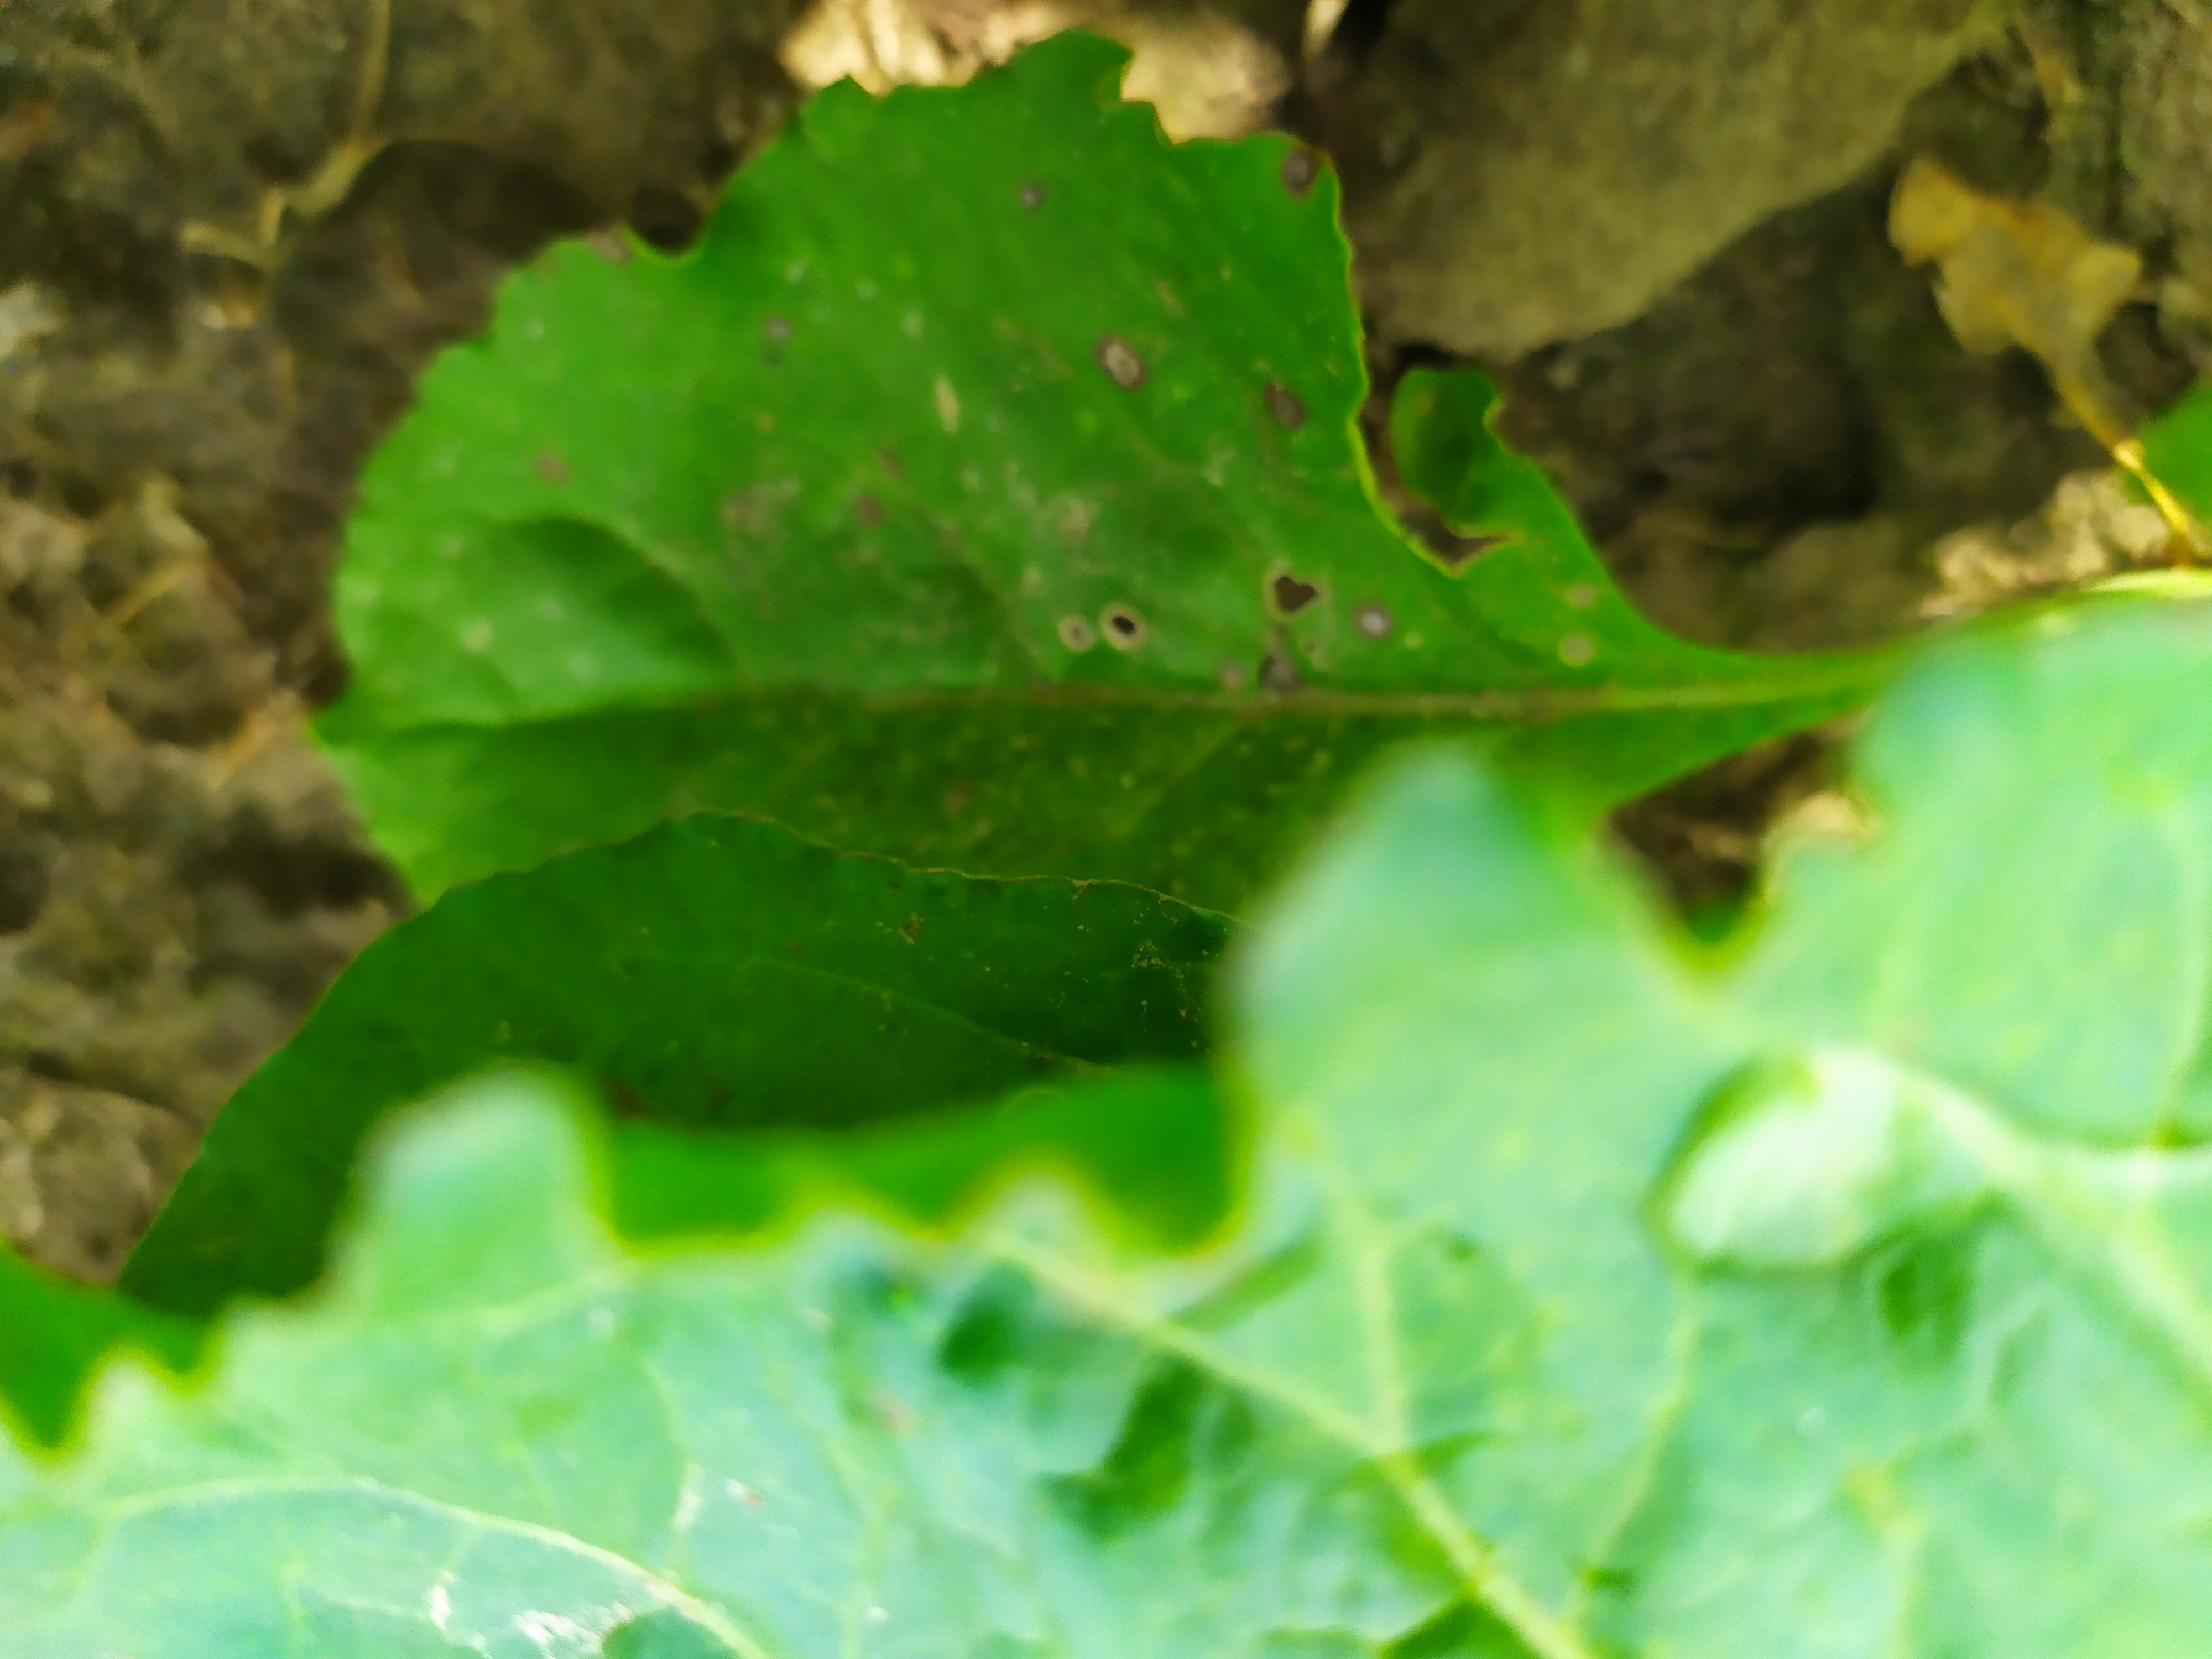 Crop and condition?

beet, cercospora
